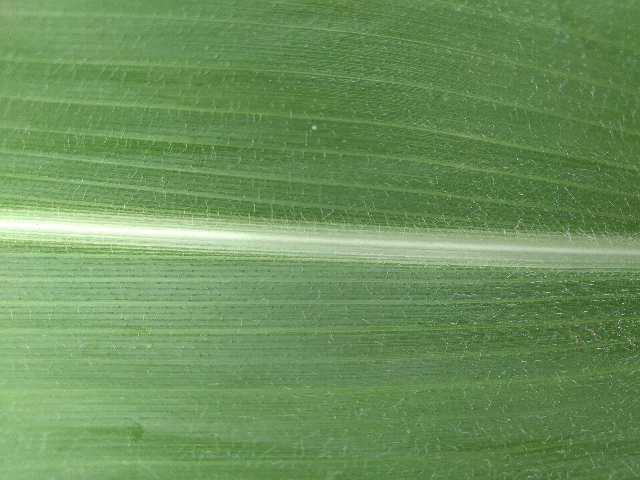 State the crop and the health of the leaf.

maize, healthy
